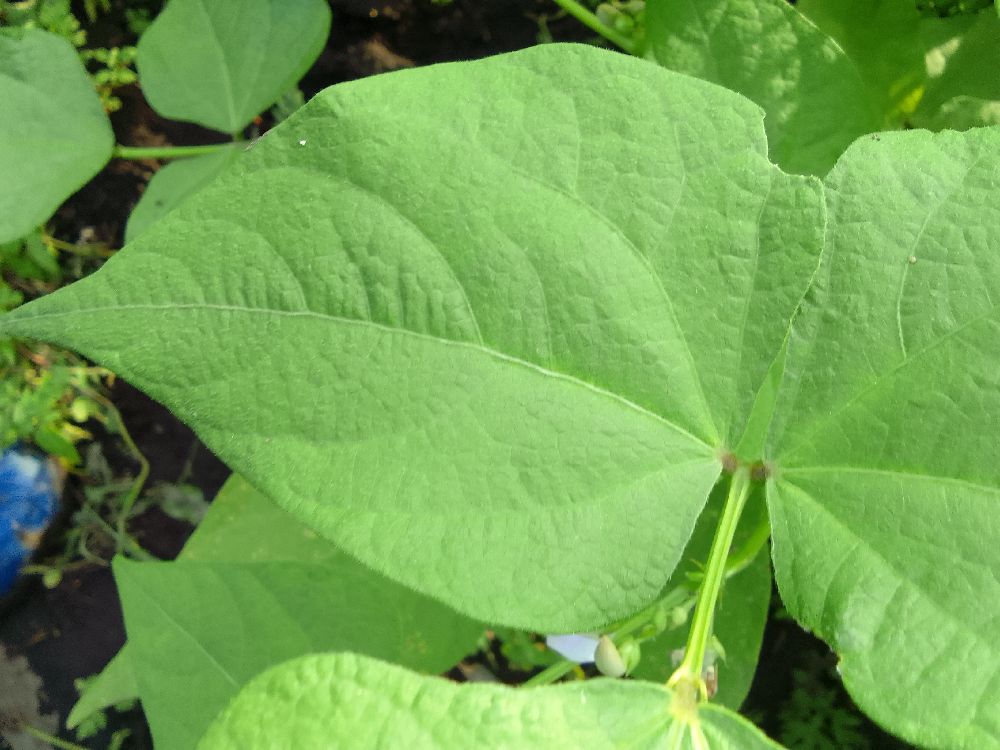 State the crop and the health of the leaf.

common bean, healthy
